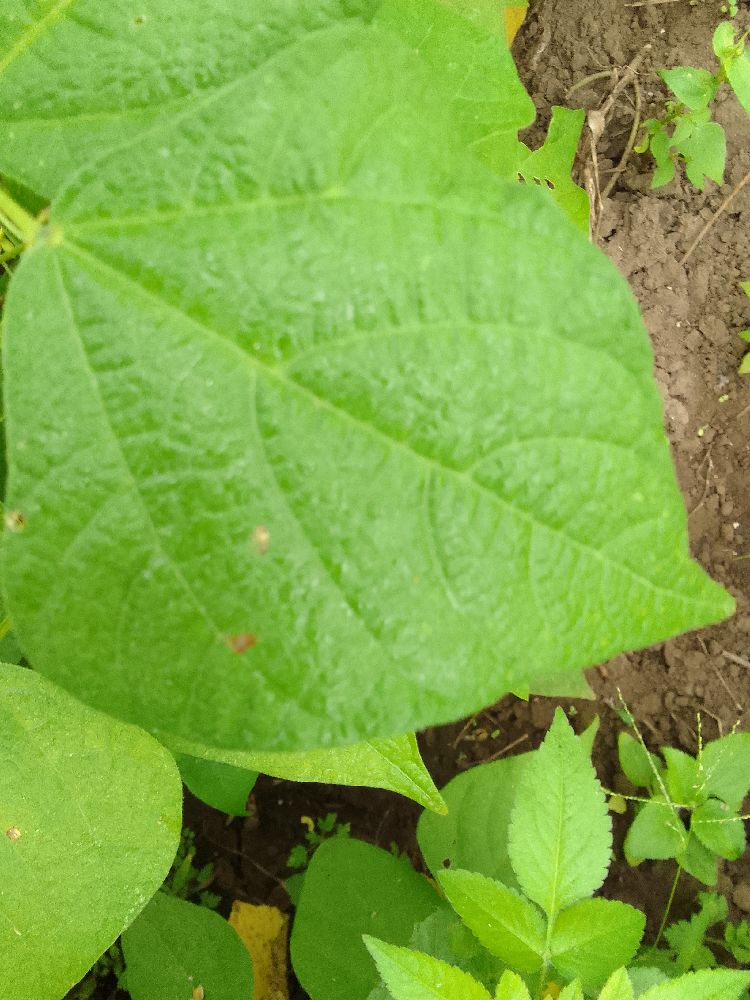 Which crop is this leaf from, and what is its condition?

common bean, healthy
